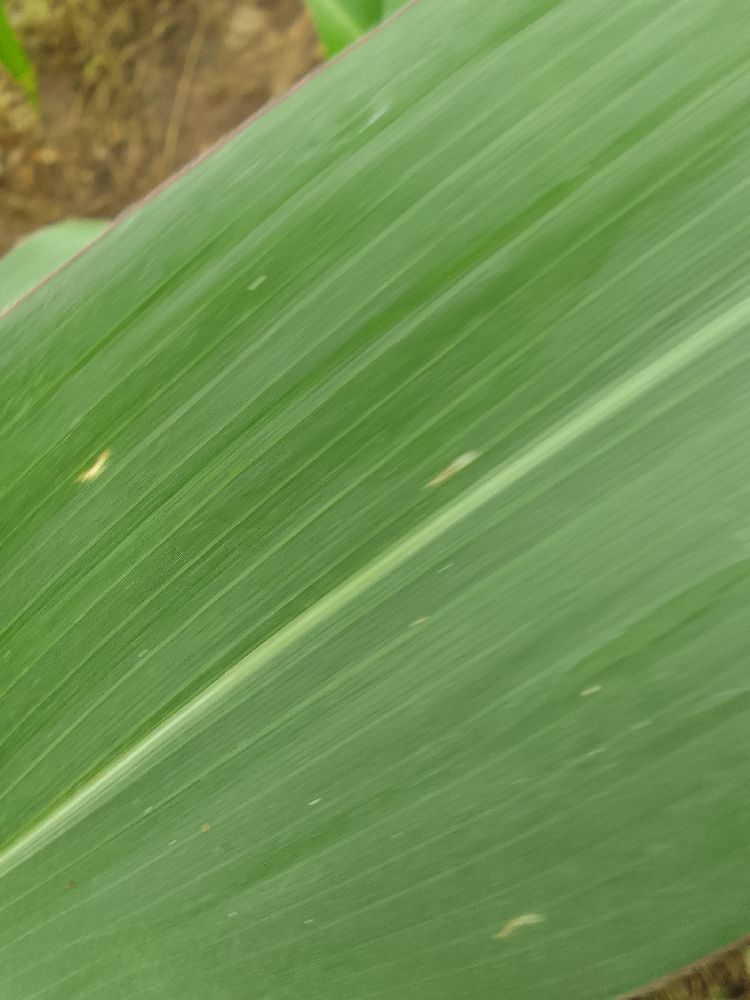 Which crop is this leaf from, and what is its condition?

maize, healthy
